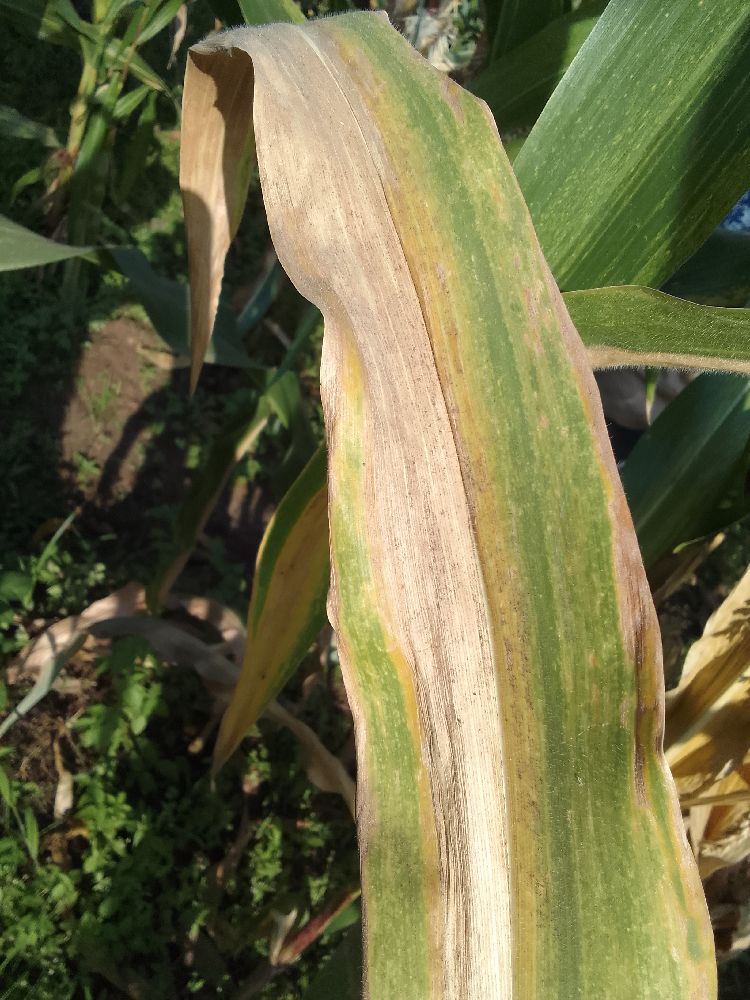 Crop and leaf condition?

maize, maize lethal necrosis
